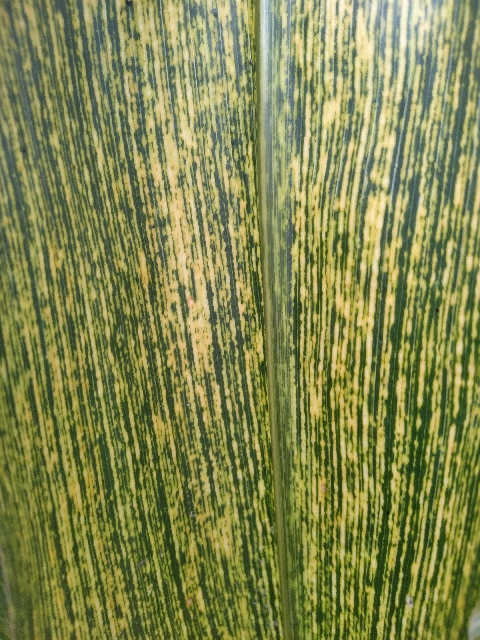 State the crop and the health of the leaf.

maize, maize streak virus
